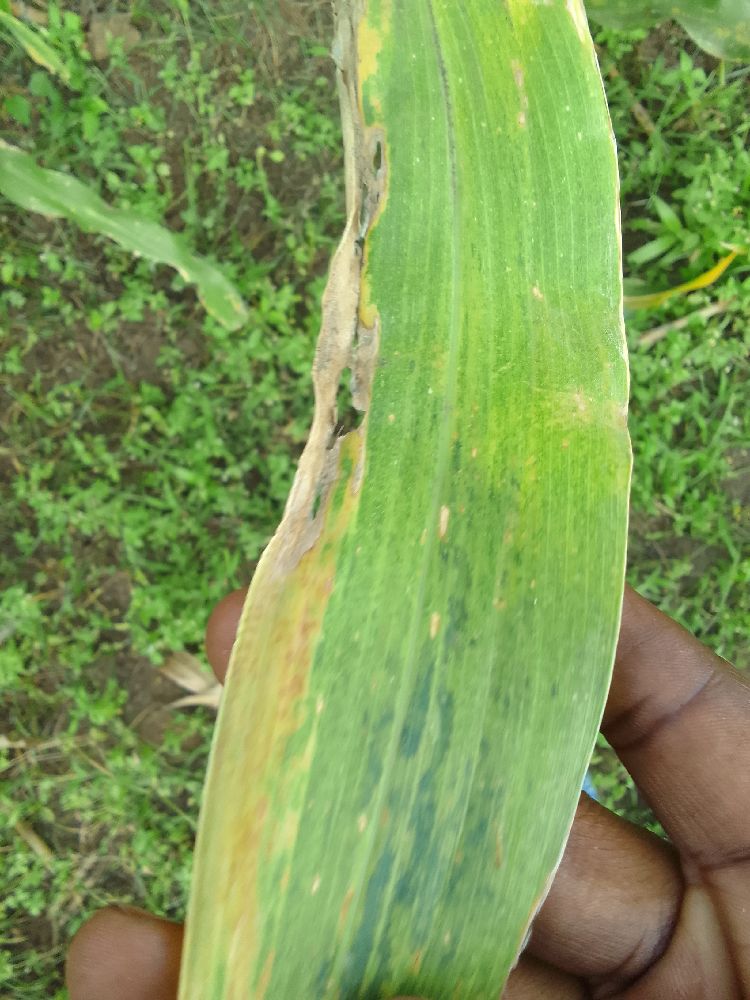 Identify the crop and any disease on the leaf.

maize, maize lethal necrosis
